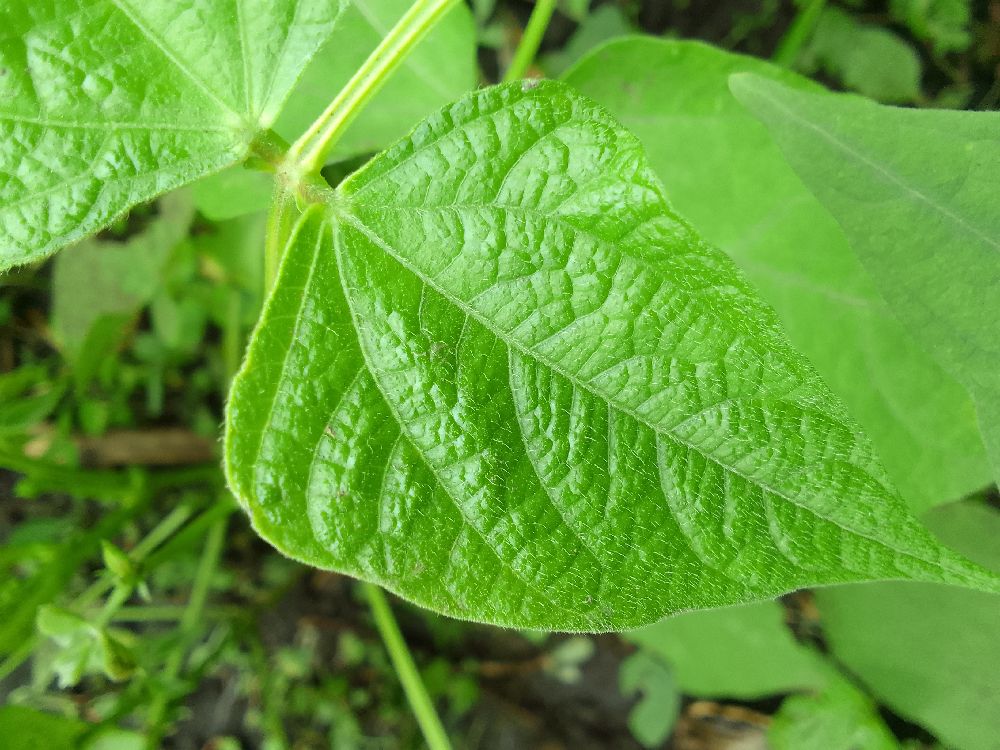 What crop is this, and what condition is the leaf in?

common bean, healthy
